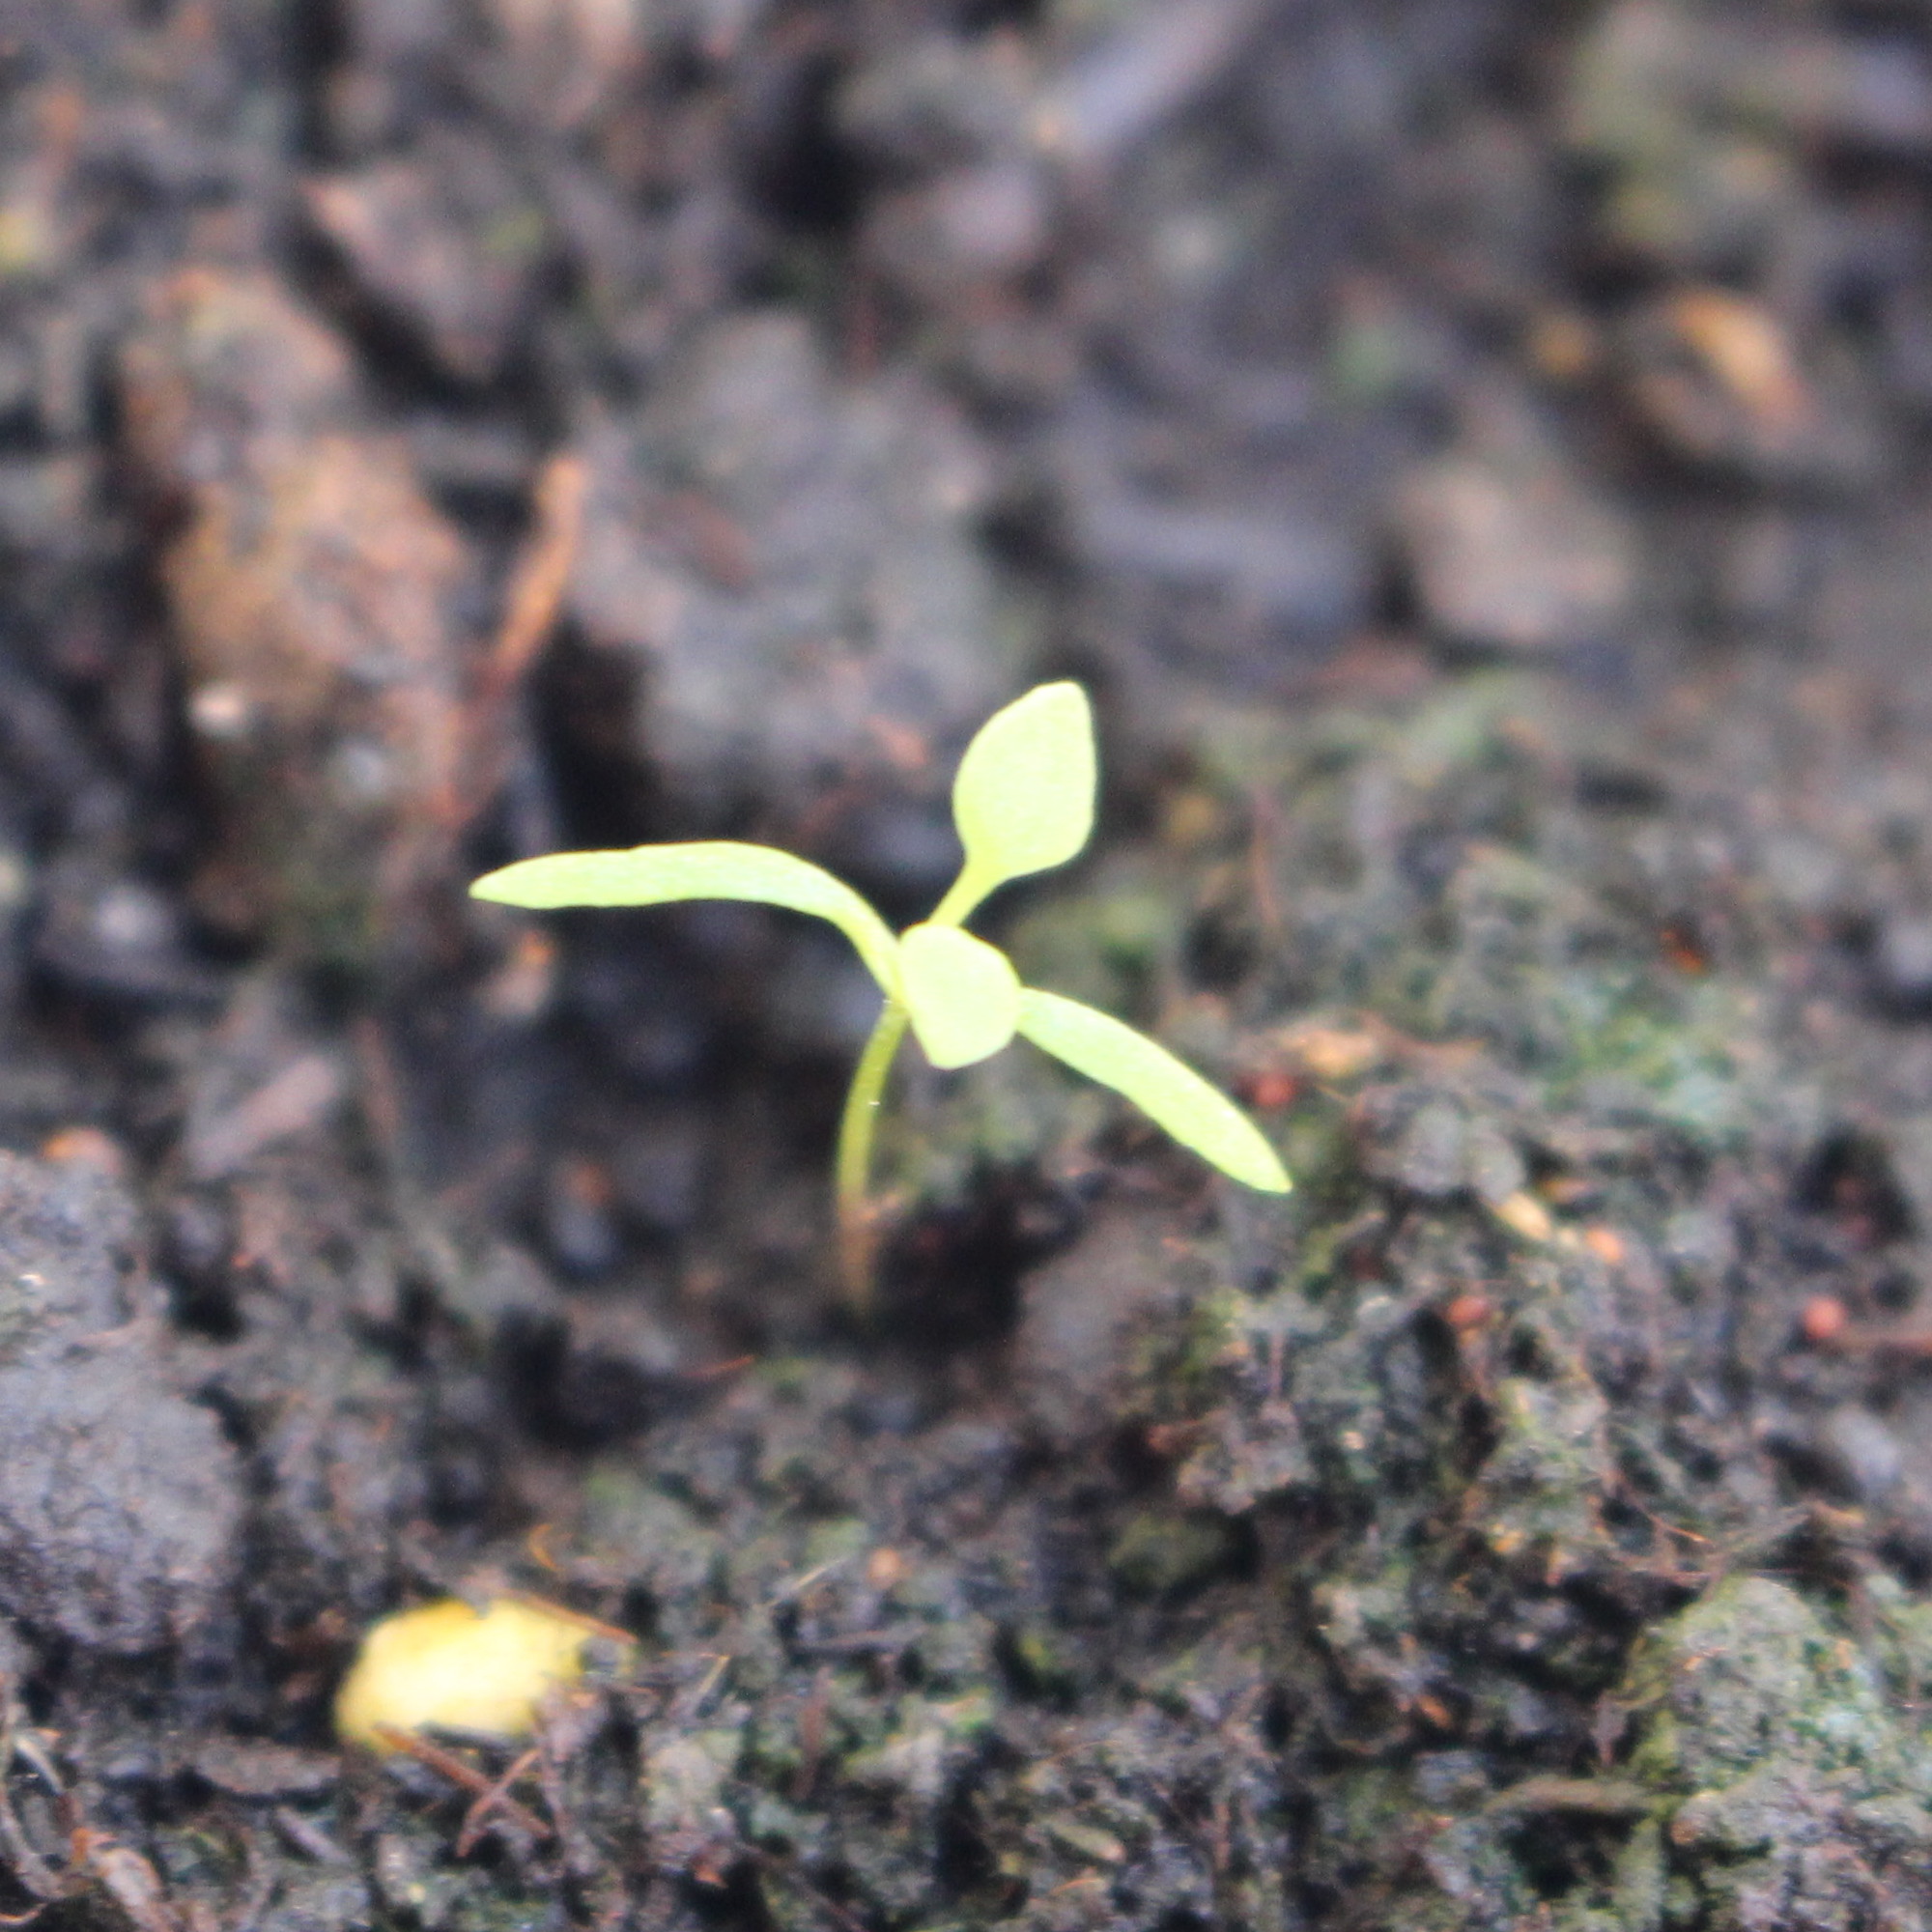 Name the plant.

Papaver rhoeas
